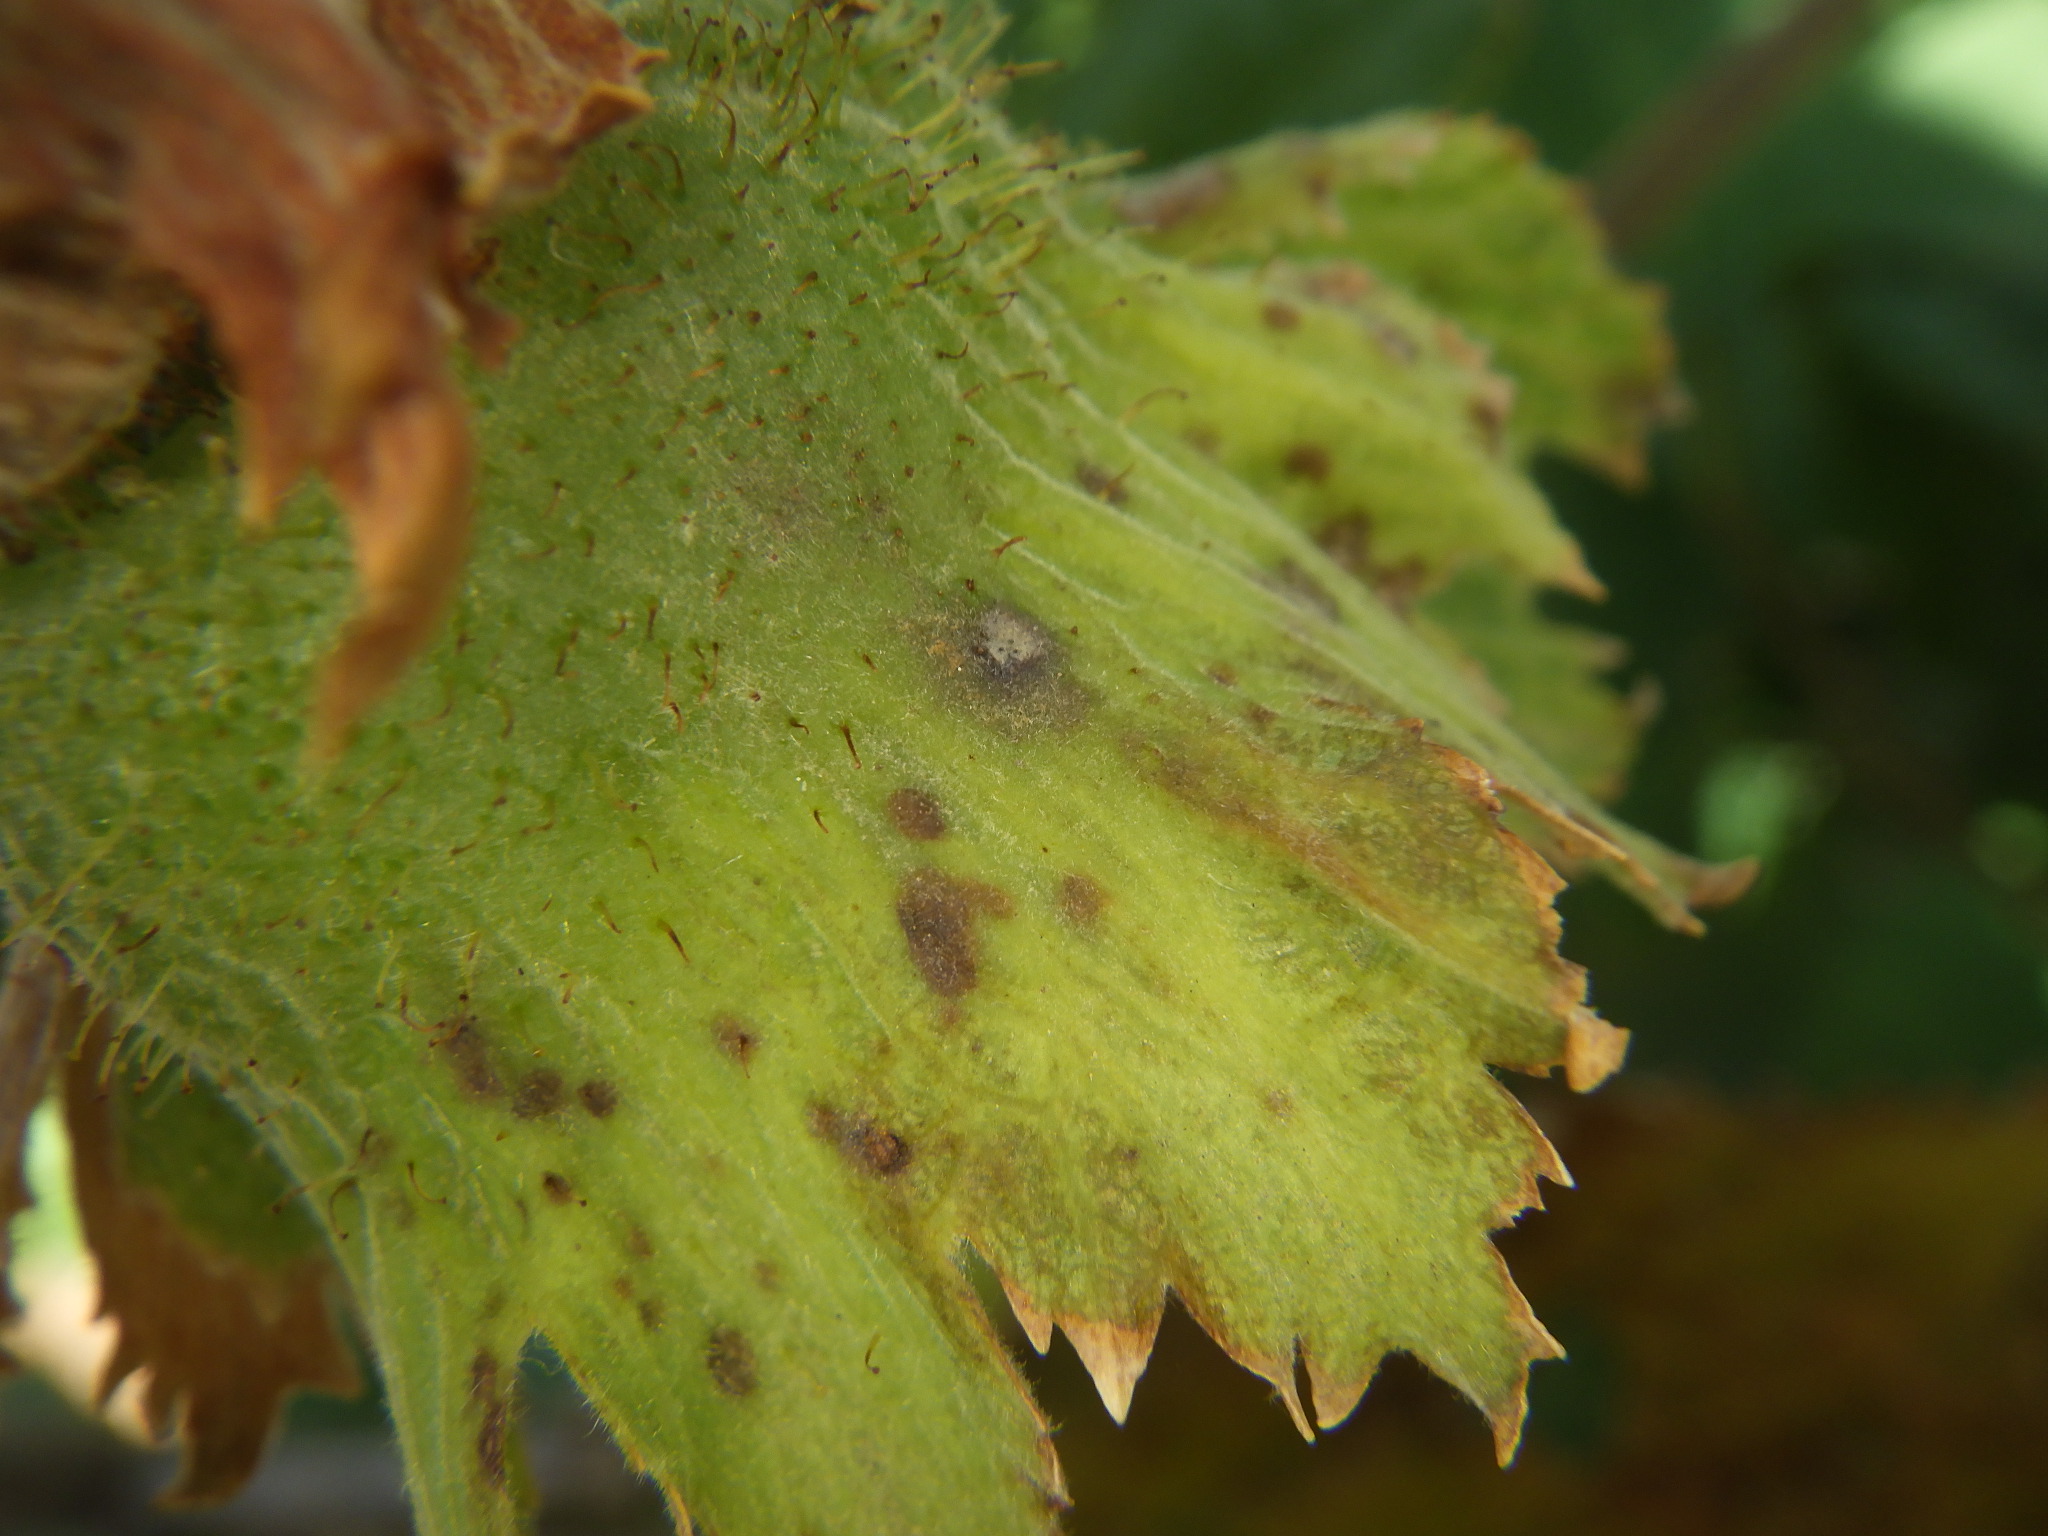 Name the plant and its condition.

hazel, bacterial spot
